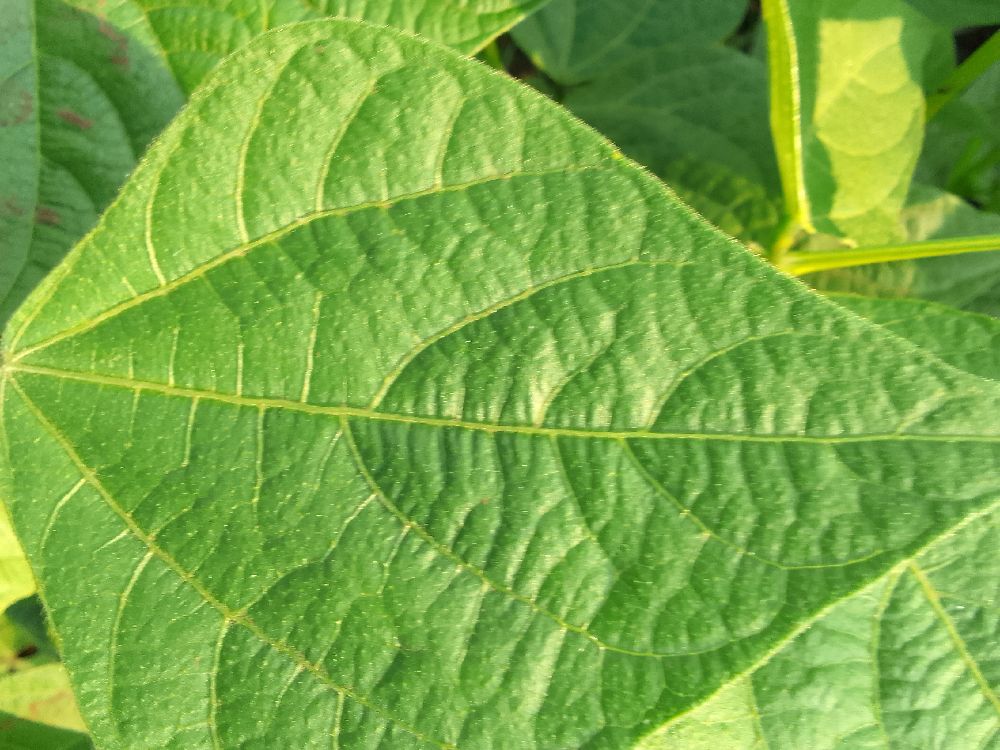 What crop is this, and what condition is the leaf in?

common bean, healthy
